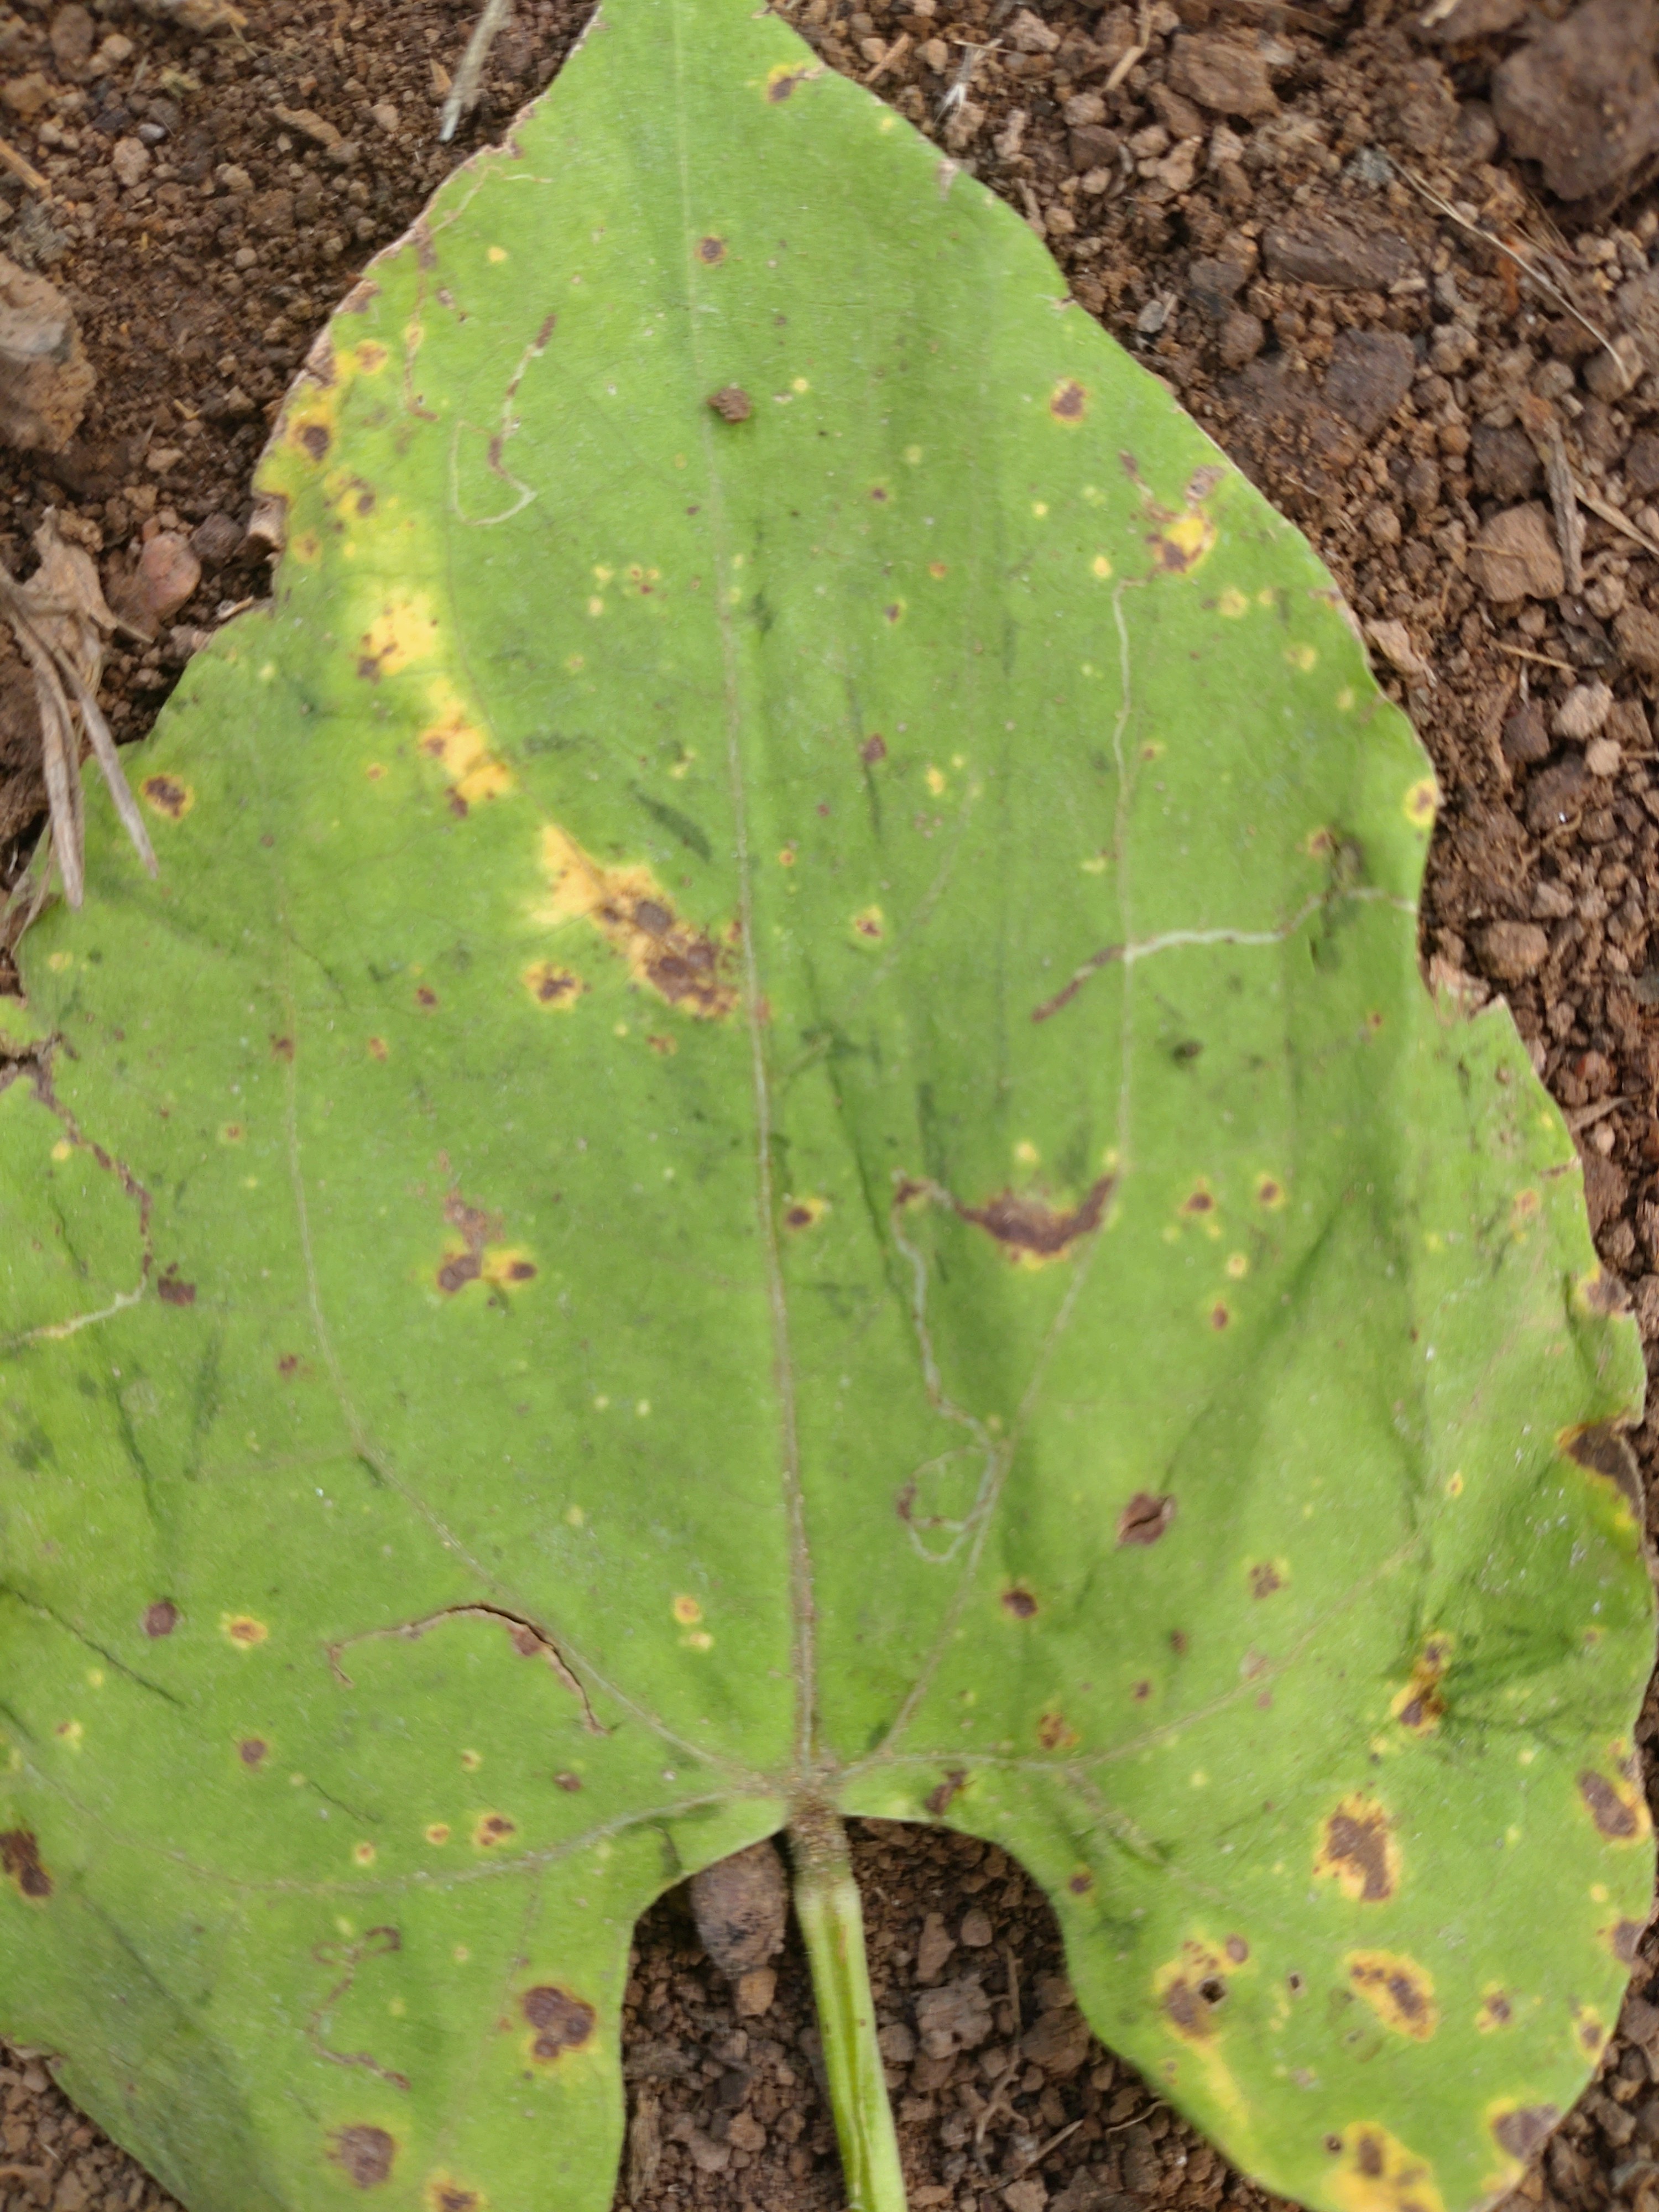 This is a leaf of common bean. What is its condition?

rust
